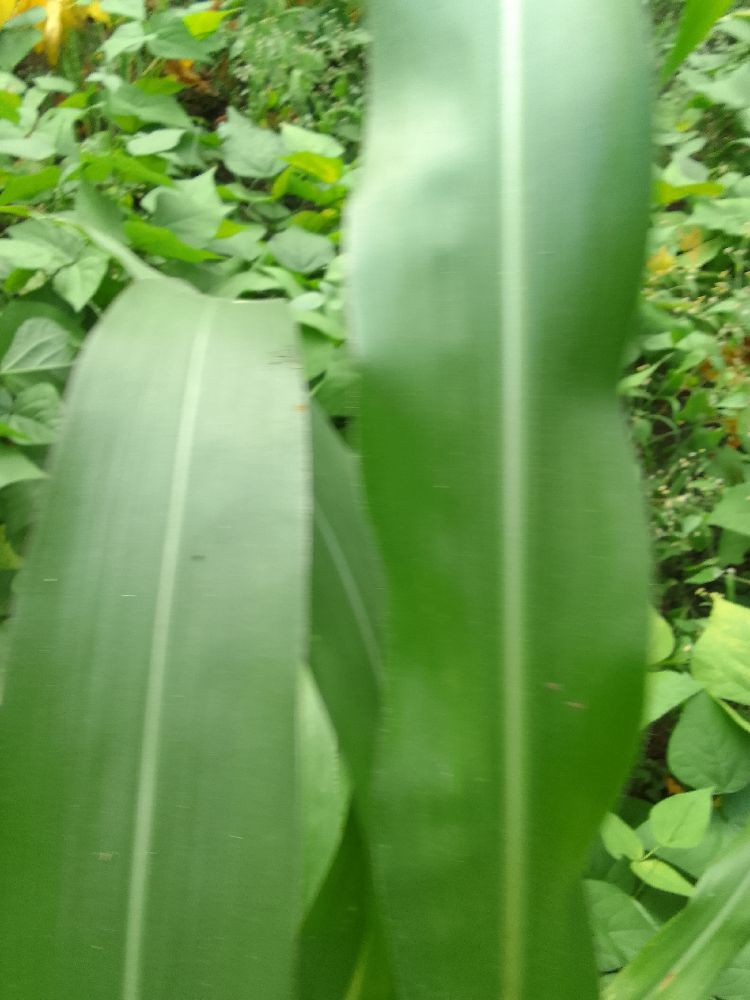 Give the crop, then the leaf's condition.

maize, healthy
